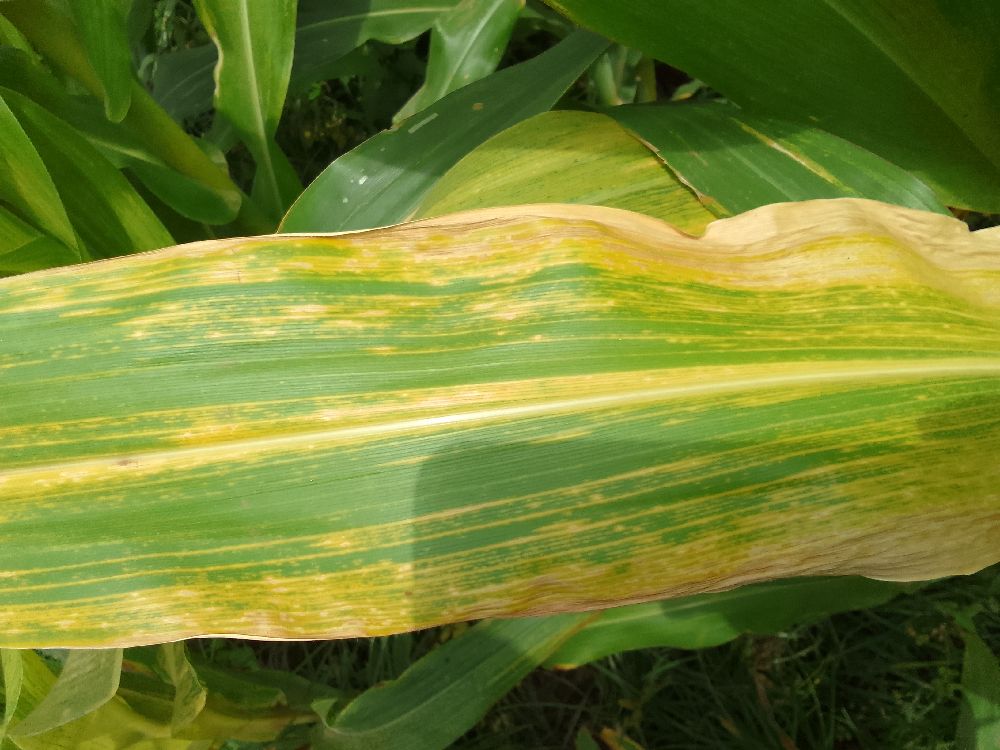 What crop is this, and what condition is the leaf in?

maize, maize lethal necrosis
